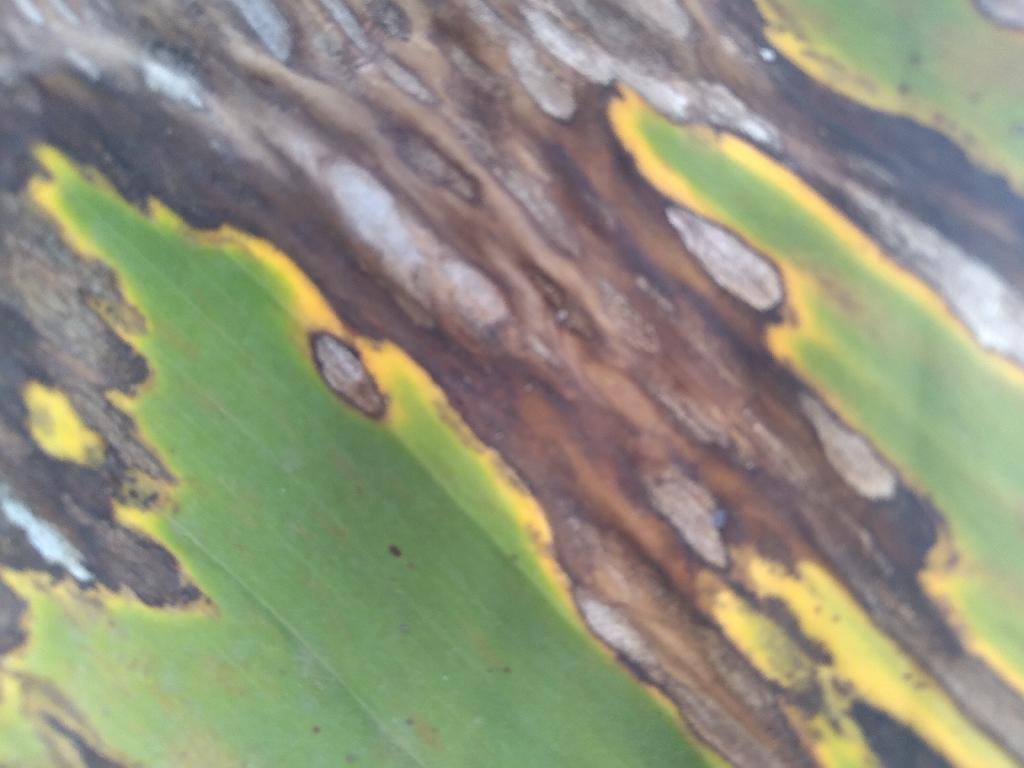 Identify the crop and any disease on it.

banana, black sigatoka
